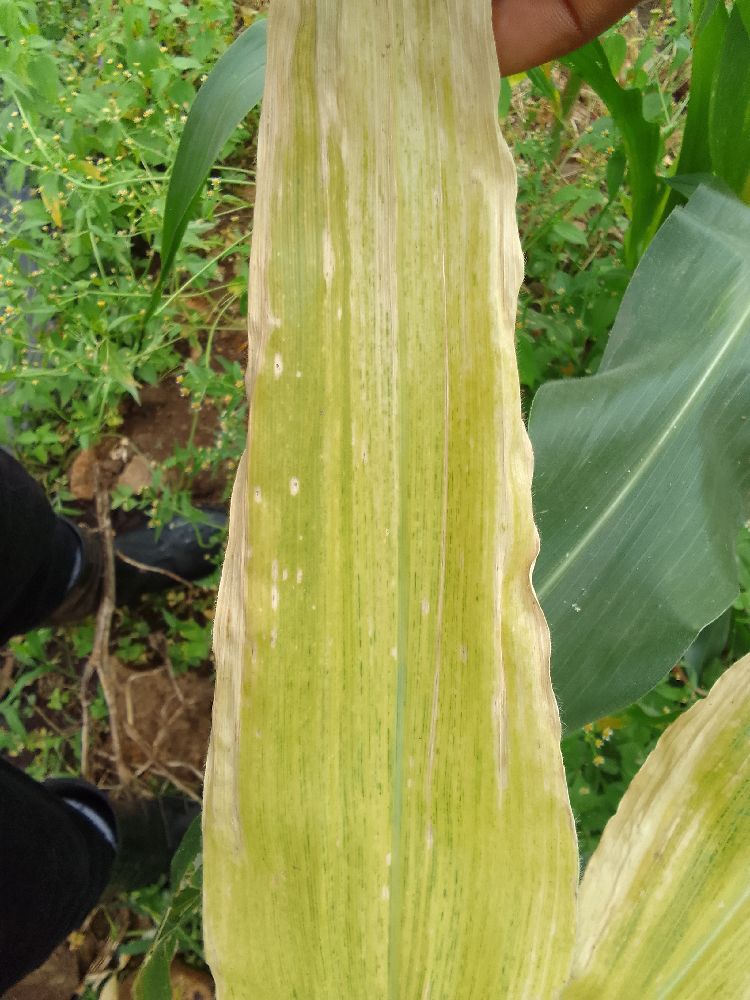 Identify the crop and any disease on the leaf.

maize, maize lethal necrosis
